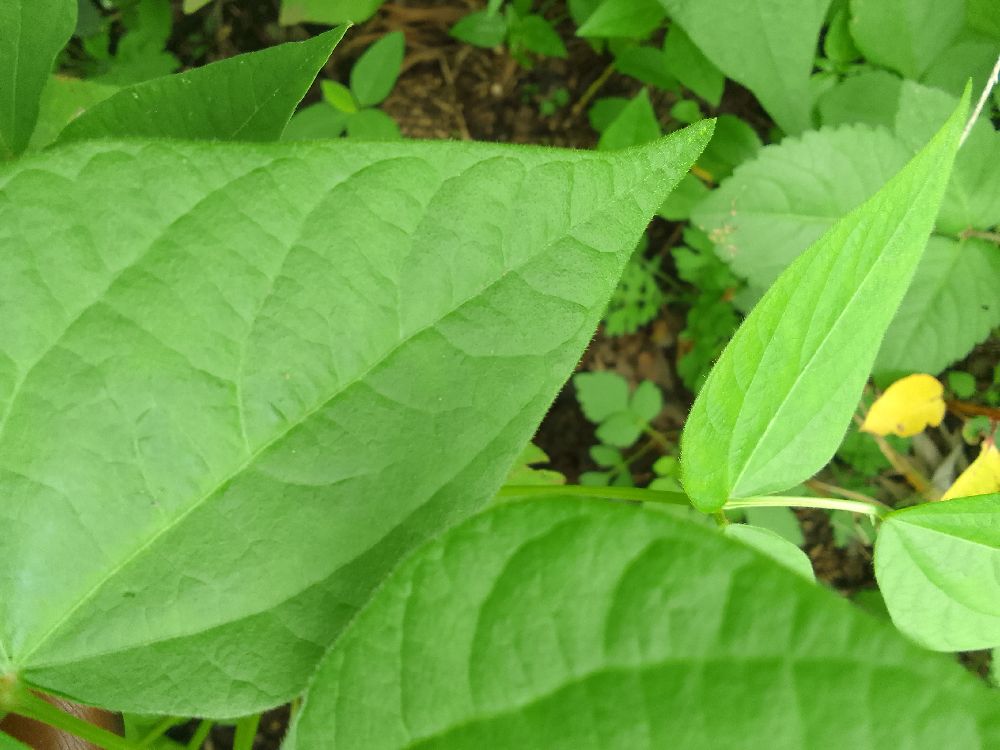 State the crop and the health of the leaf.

common bean, healthy
